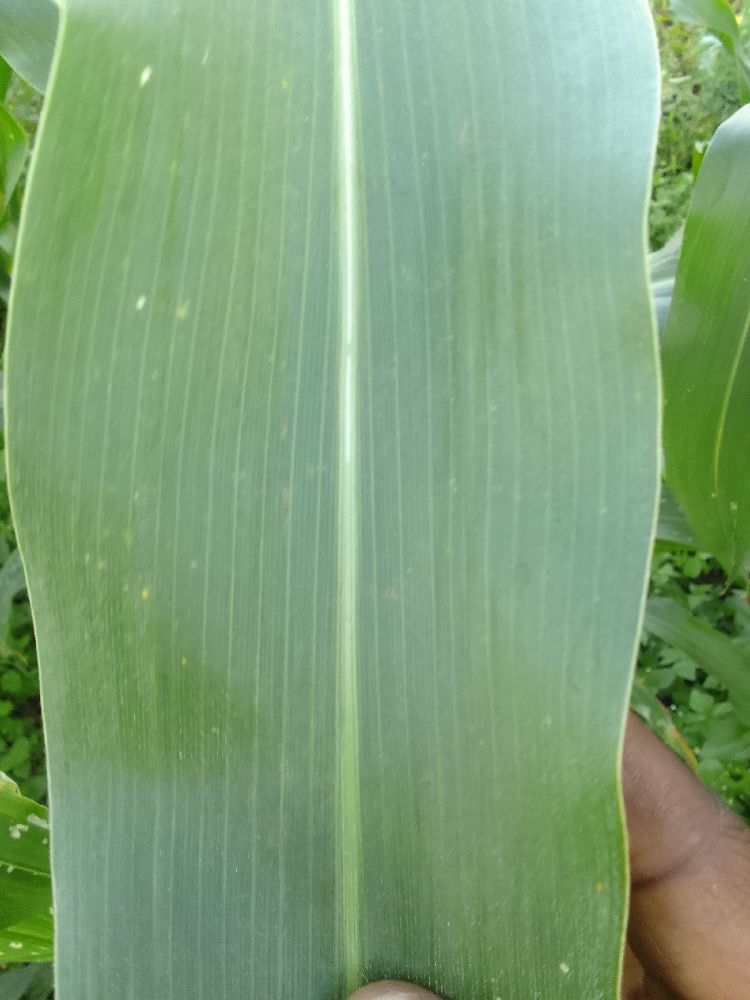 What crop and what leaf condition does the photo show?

maize, healthy
